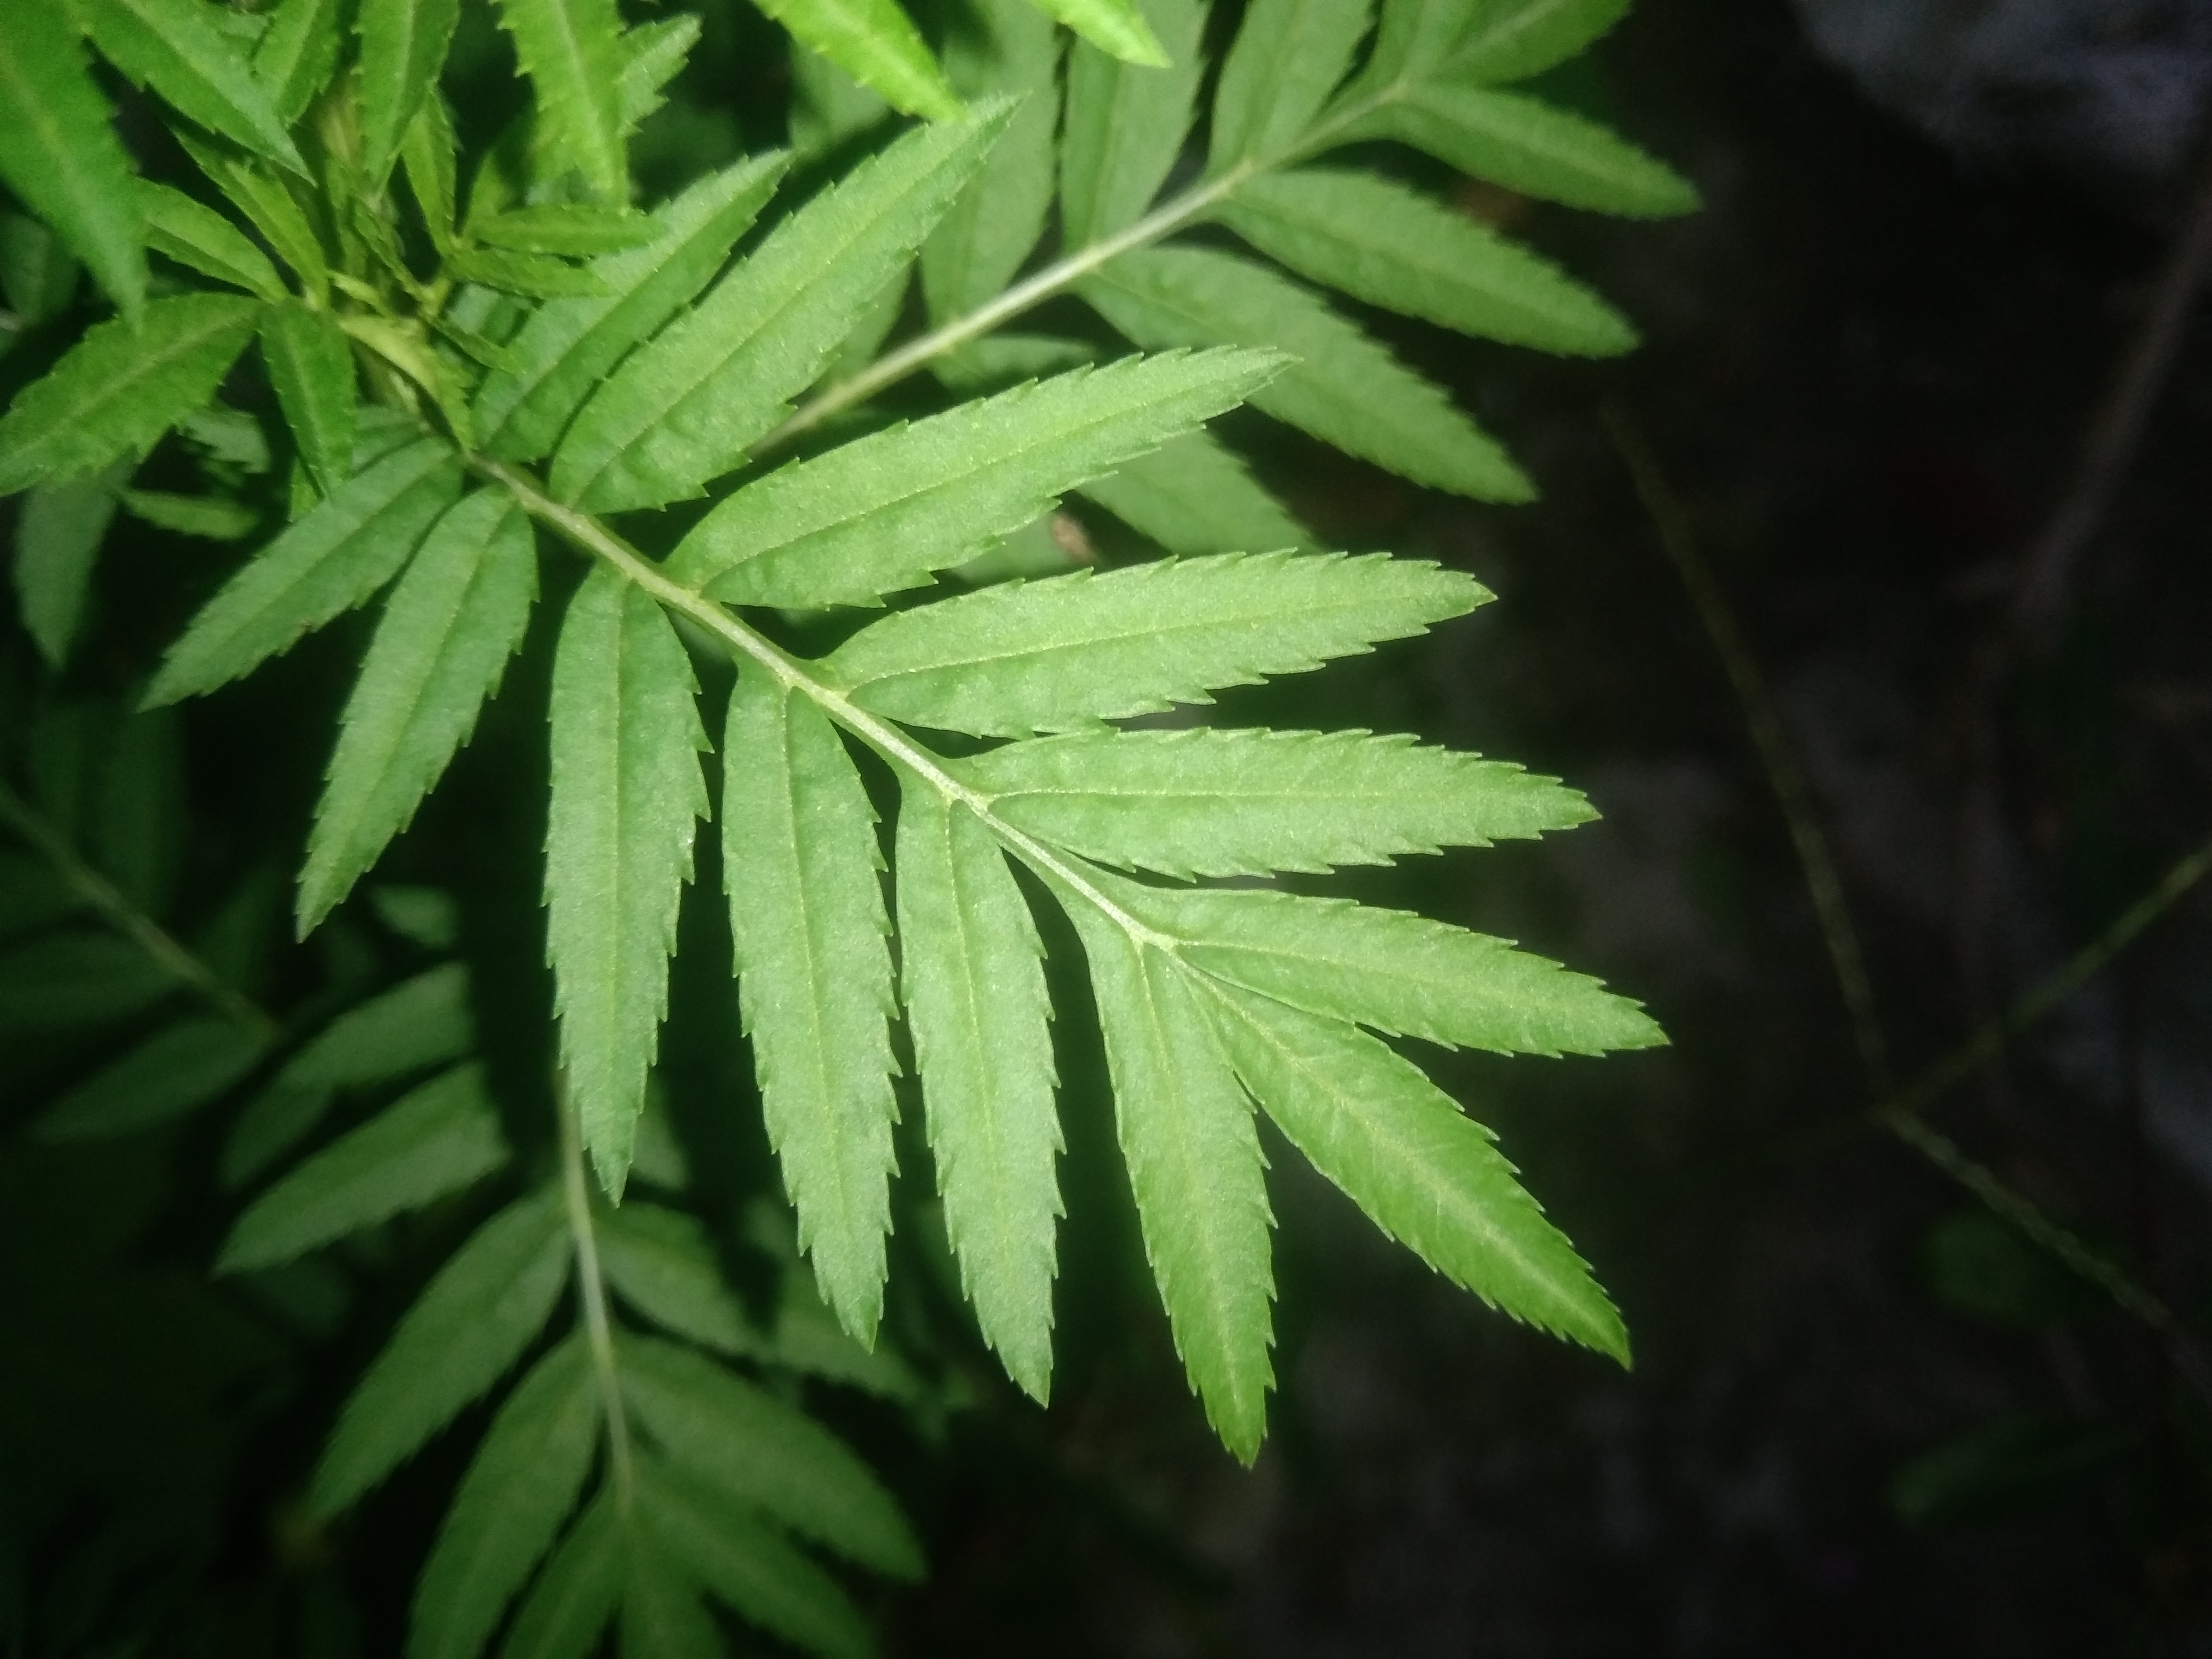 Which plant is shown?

marigold
